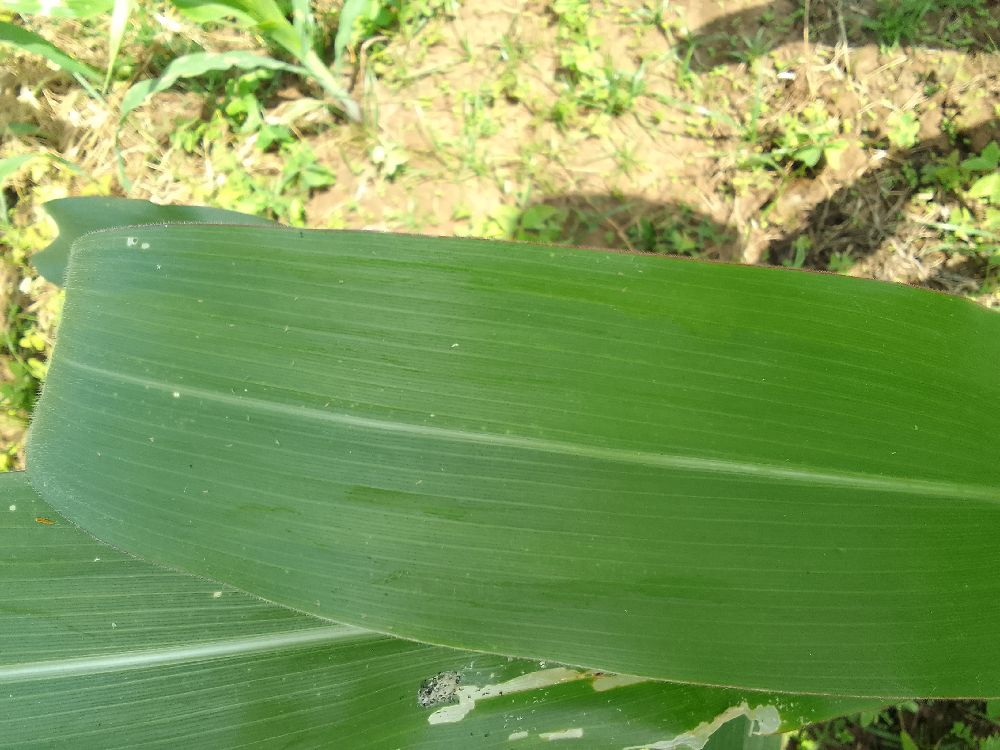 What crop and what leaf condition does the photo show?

maize, healthy
